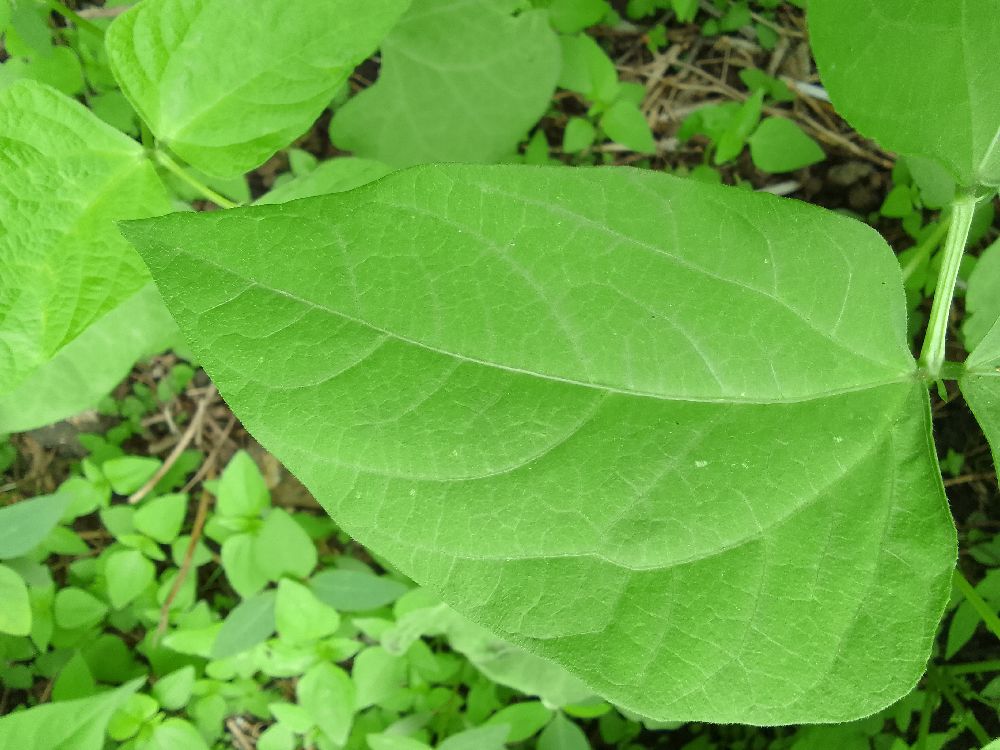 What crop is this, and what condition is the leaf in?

common bean, healthy
